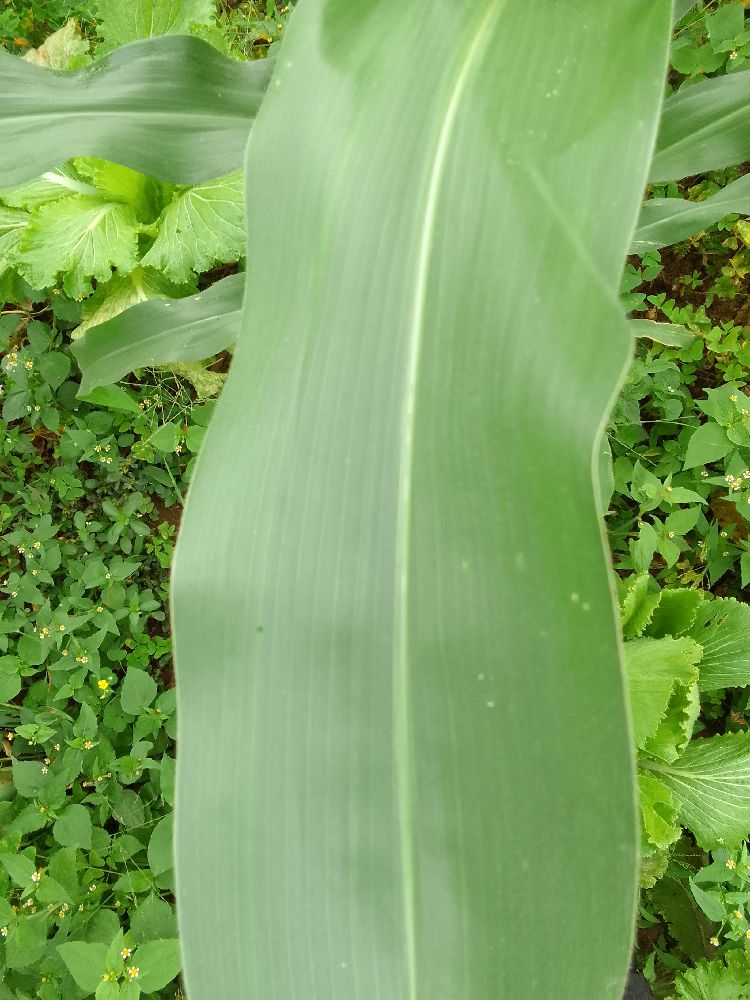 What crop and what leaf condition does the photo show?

maize, healthy
